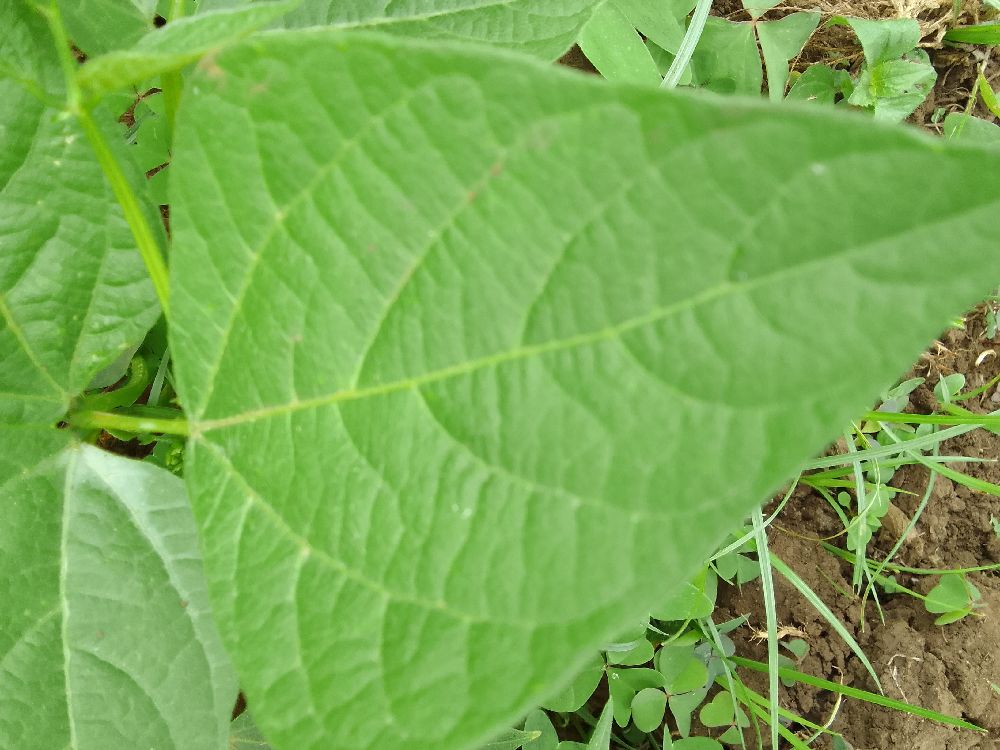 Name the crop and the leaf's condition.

common bean, healthy
